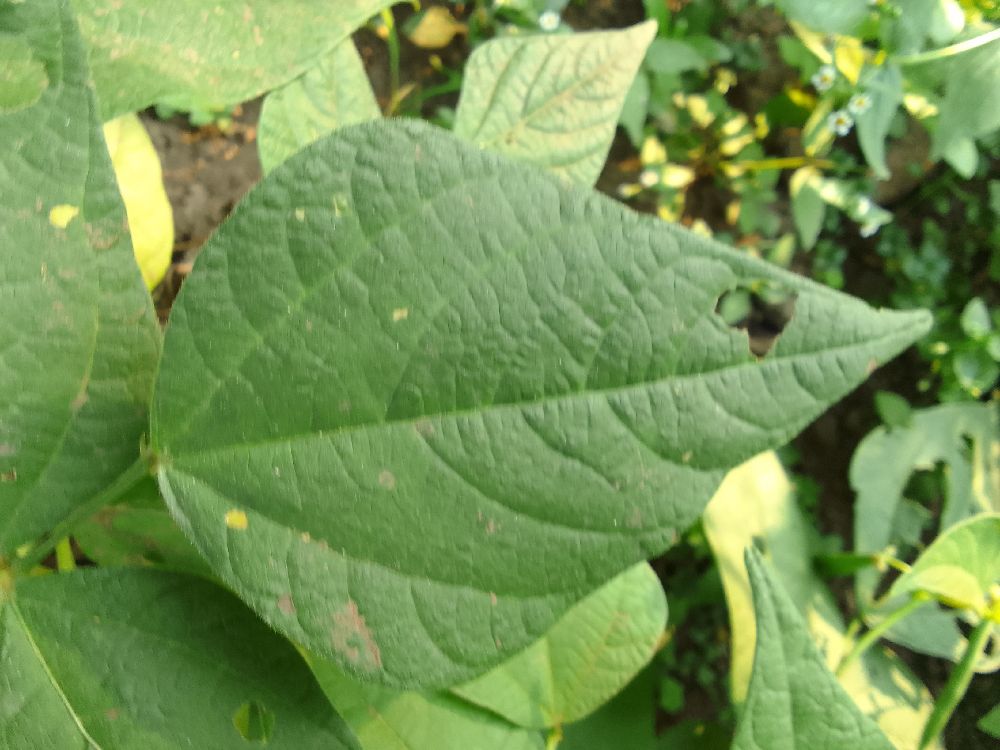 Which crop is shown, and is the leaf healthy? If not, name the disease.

common bean, healthy
